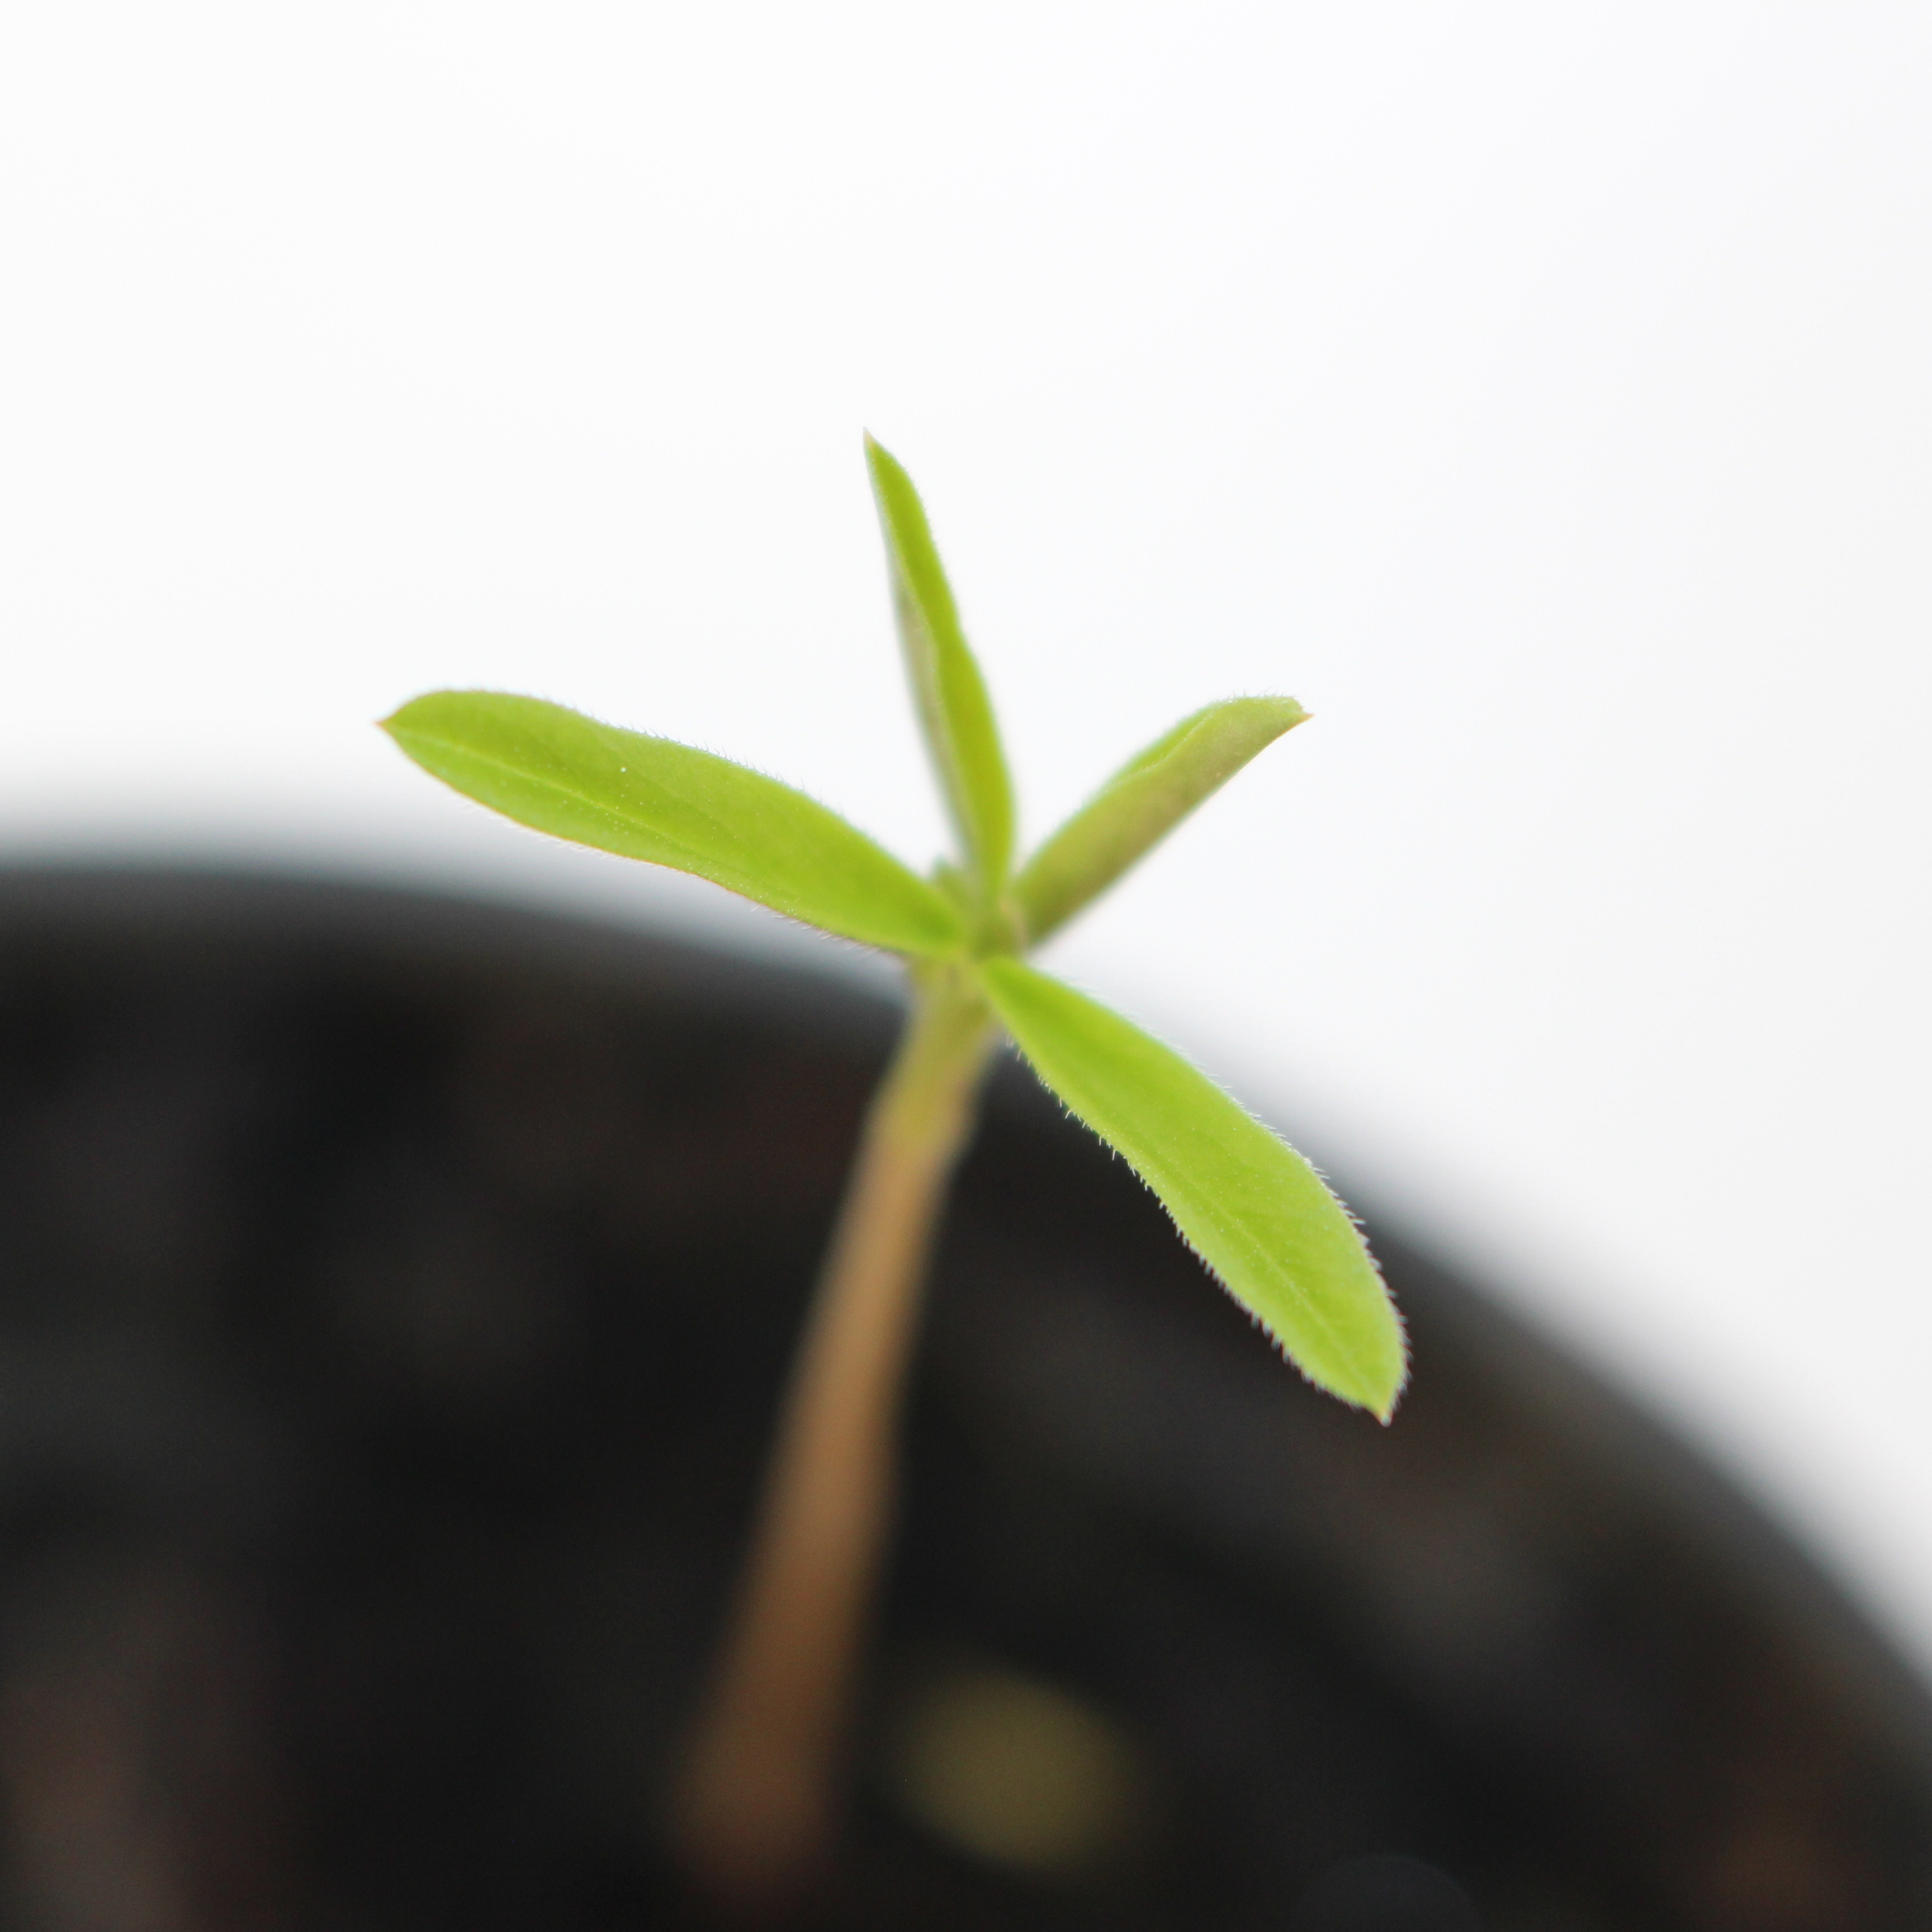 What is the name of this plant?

Vicia sativa
